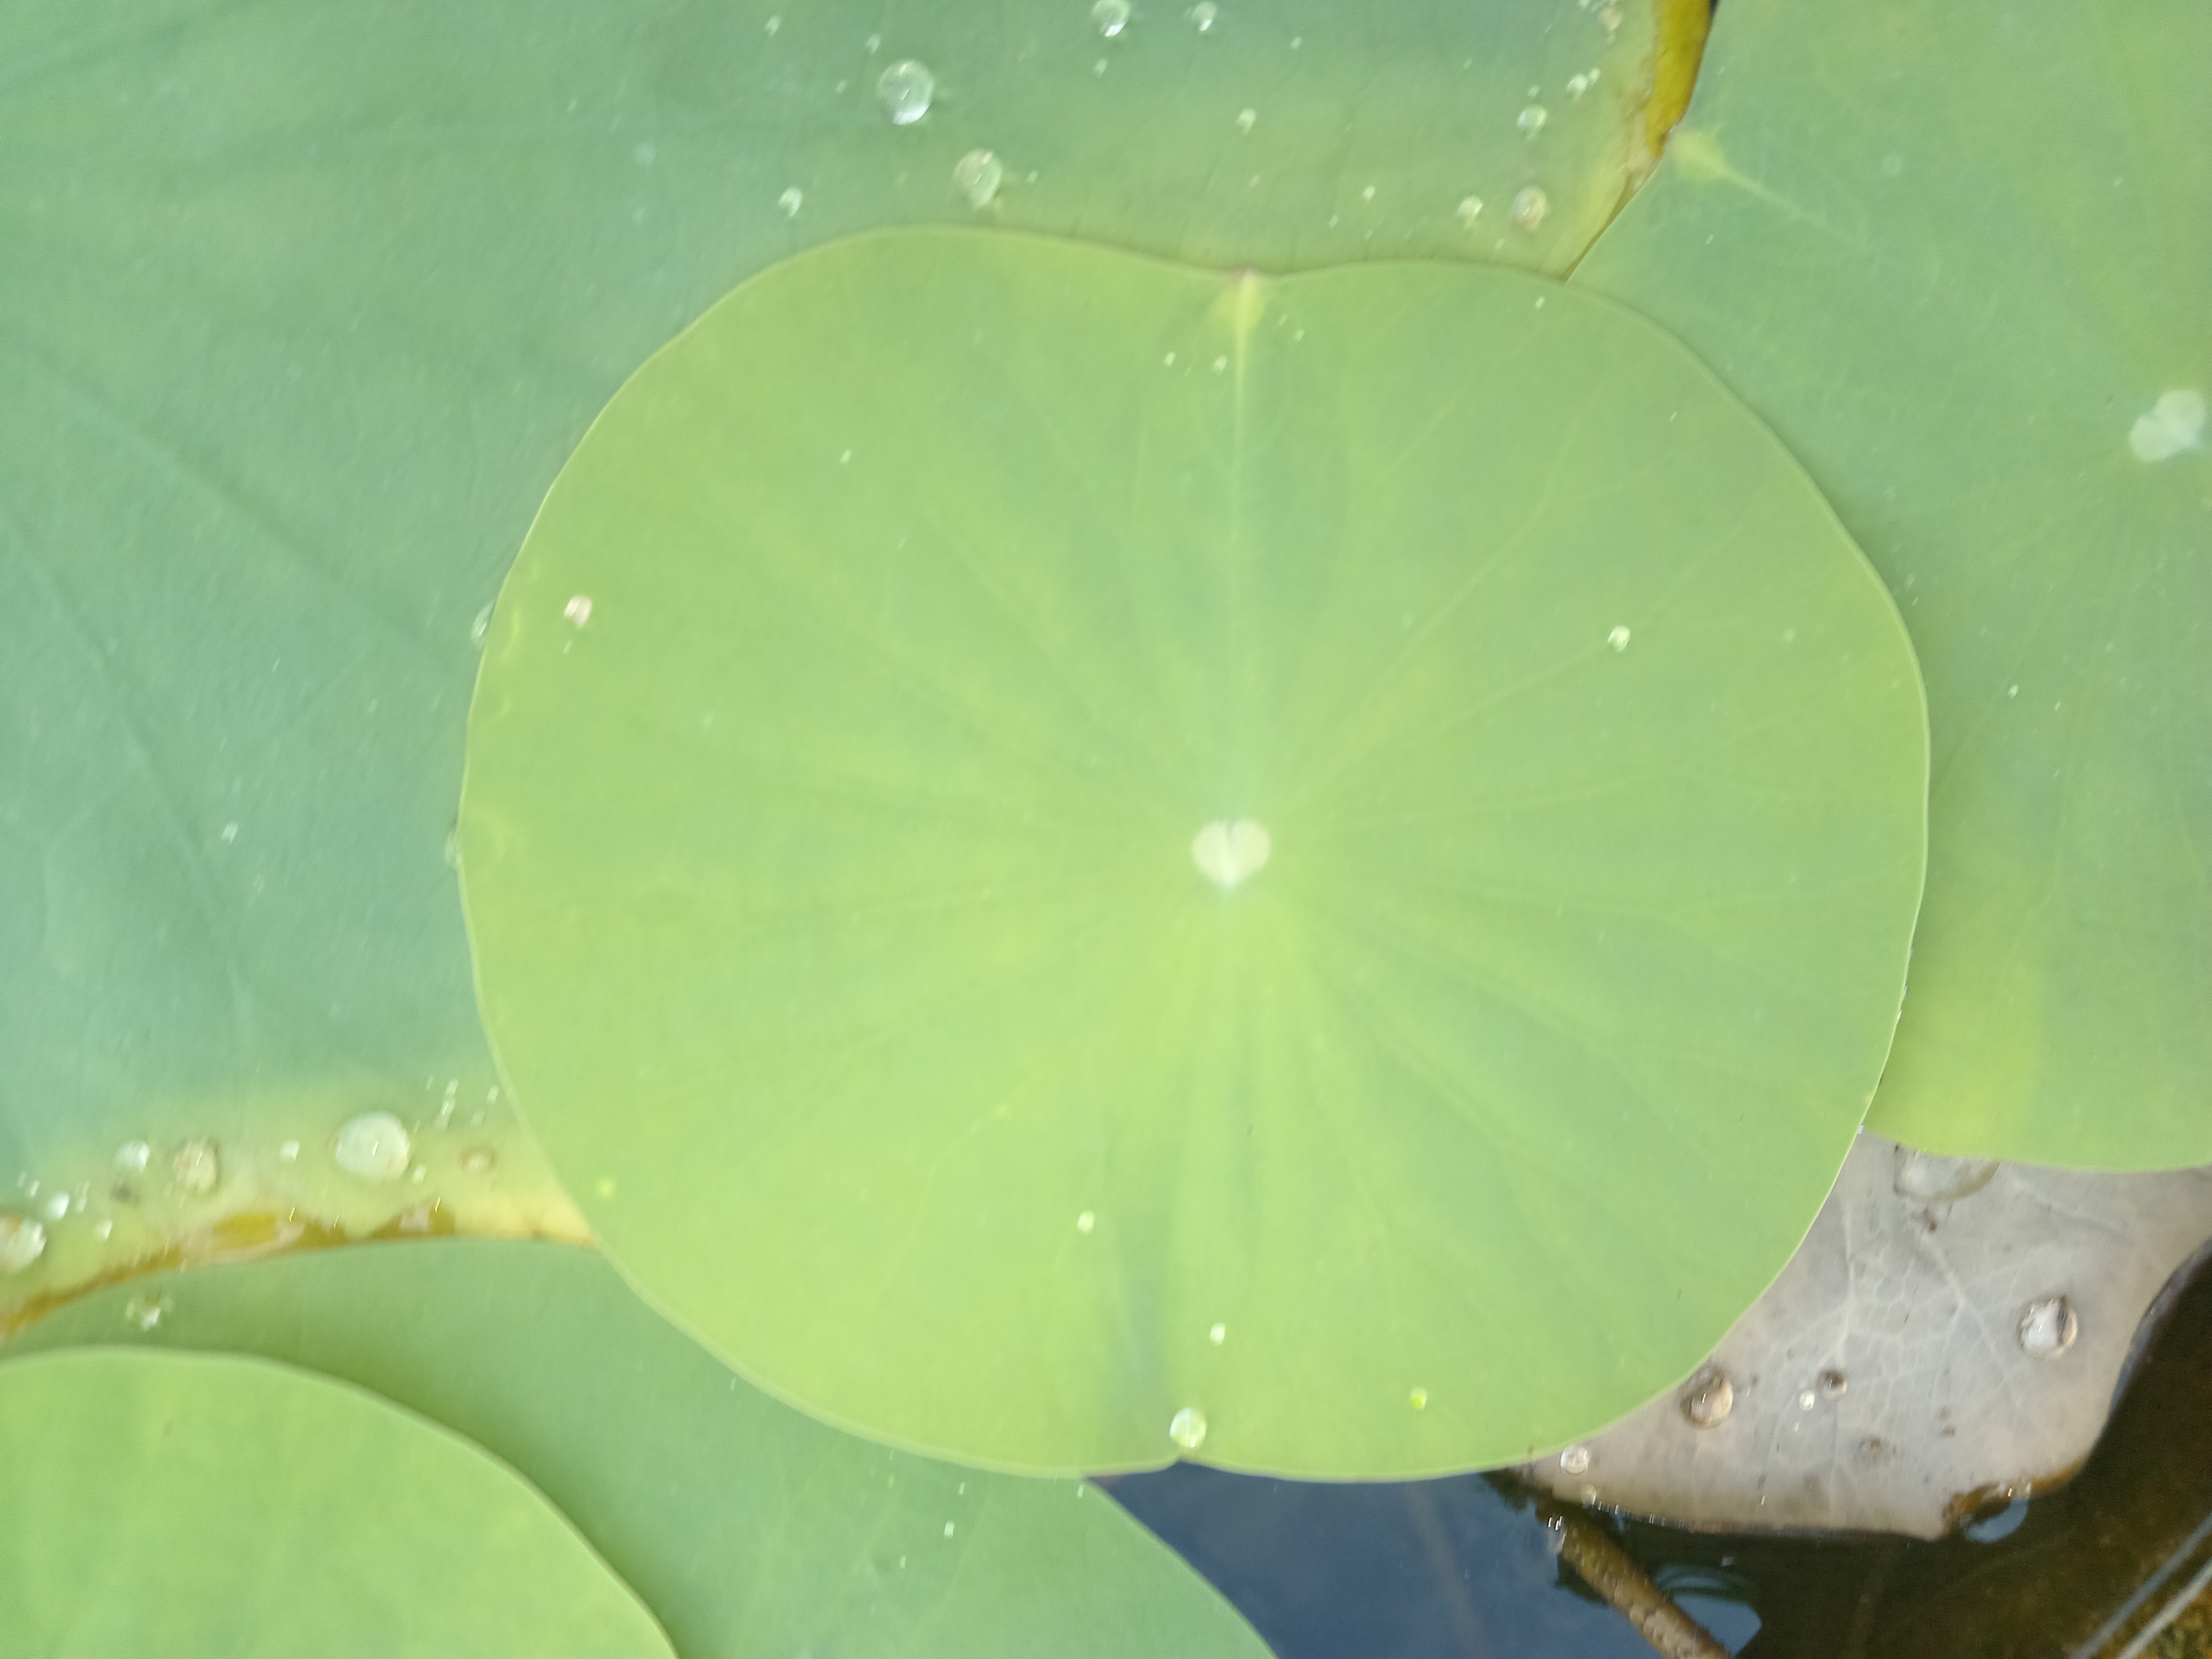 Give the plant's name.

lotus
